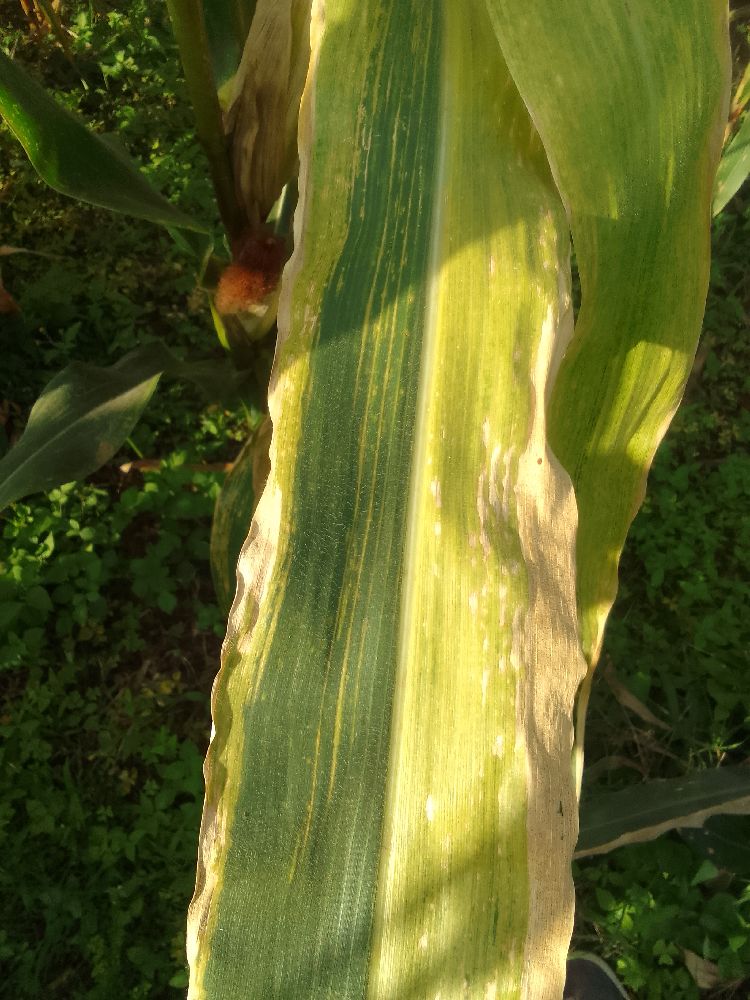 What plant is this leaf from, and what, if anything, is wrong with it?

maize, maize lethal necrosis
